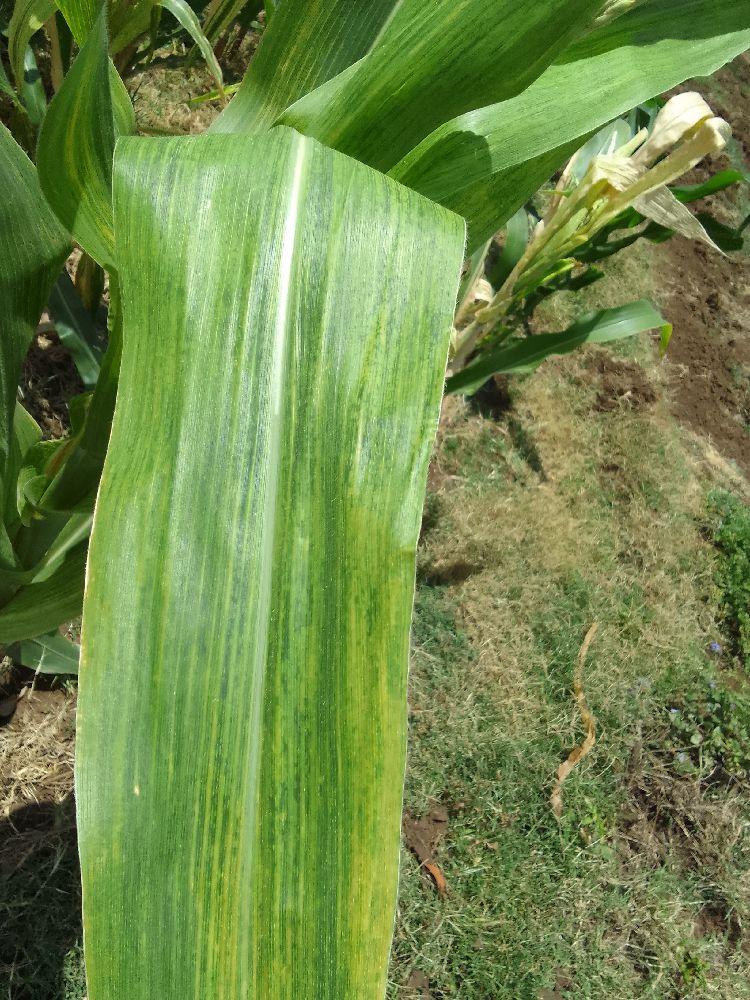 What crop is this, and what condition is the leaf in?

maize, maize lethal necrosis
